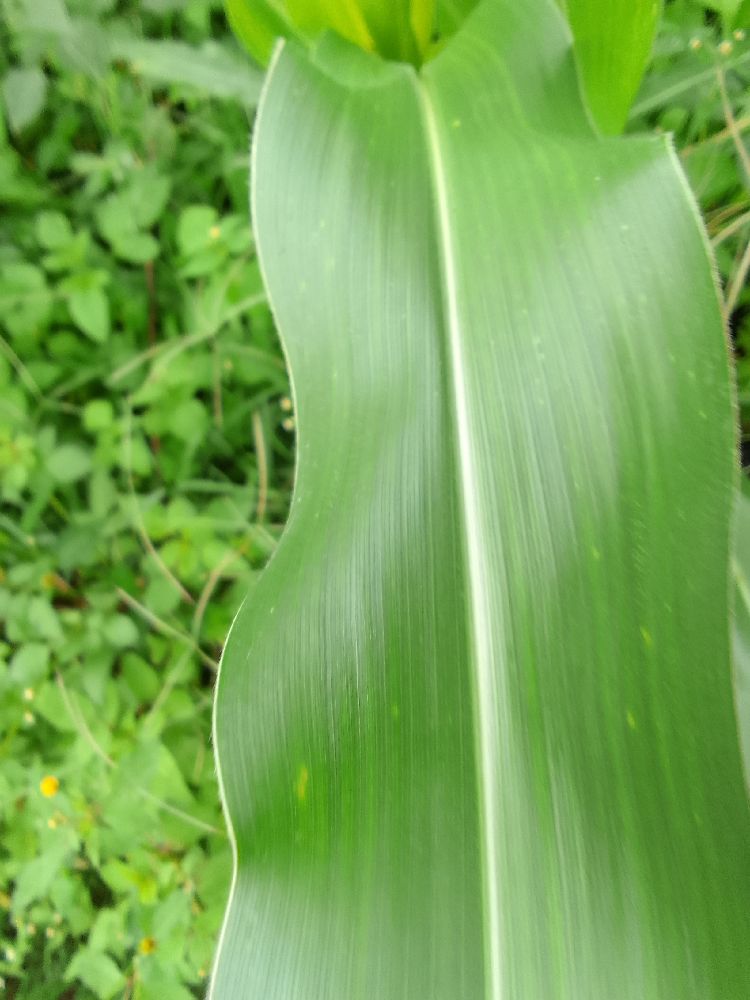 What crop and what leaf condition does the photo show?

maize, healthy
